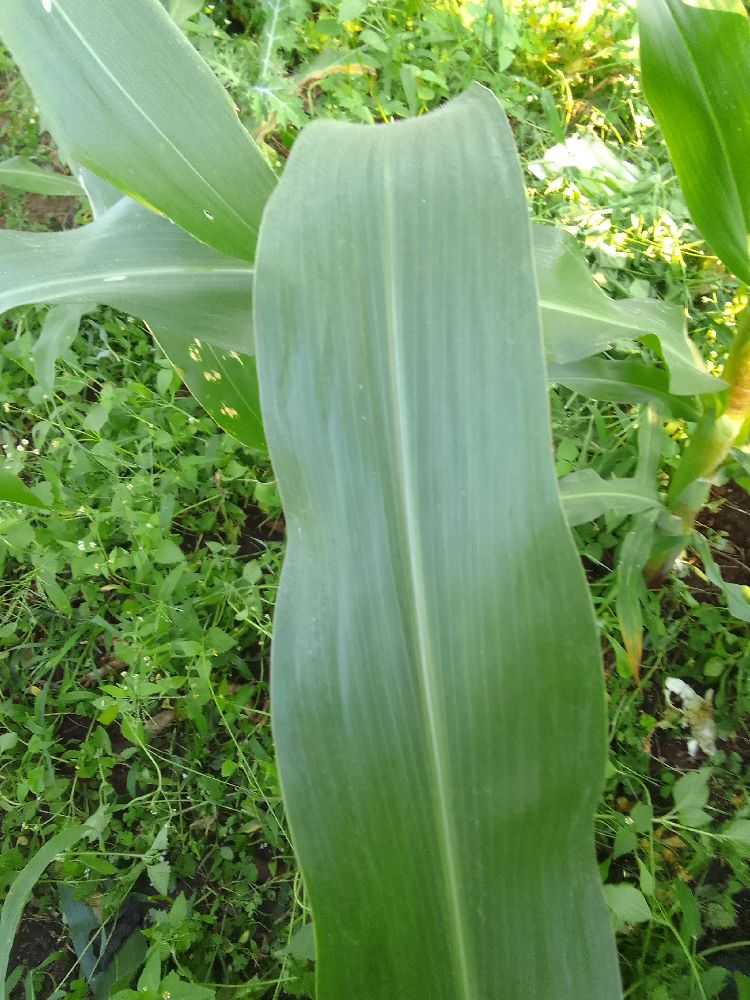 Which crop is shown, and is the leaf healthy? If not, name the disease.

maize, healthy
